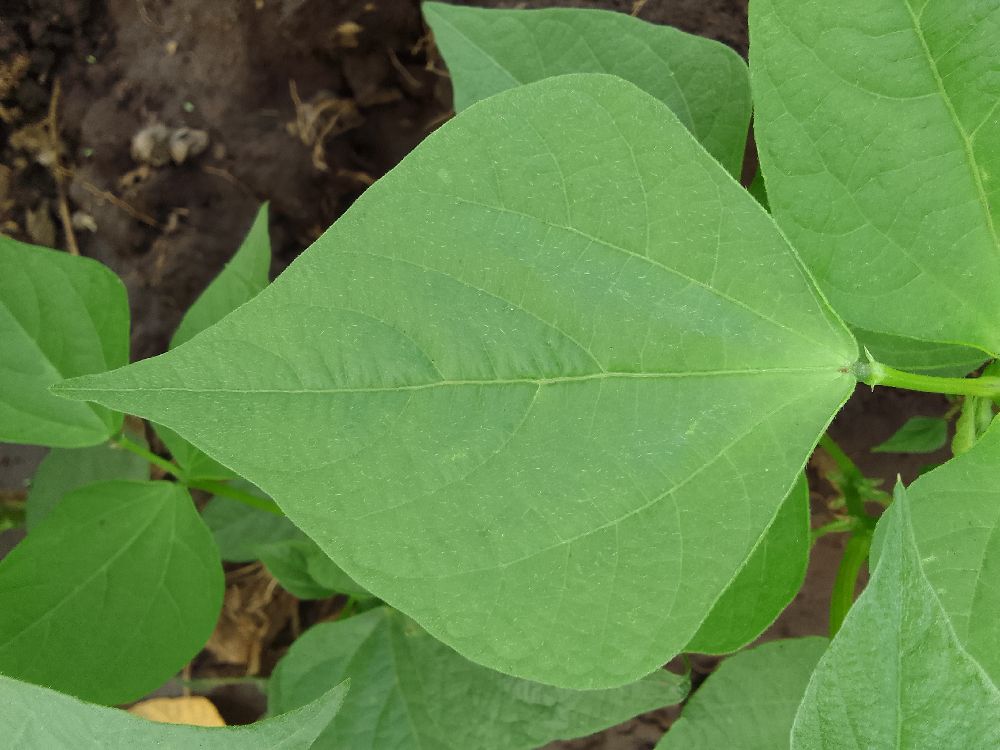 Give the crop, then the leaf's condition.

common bean, healthy
